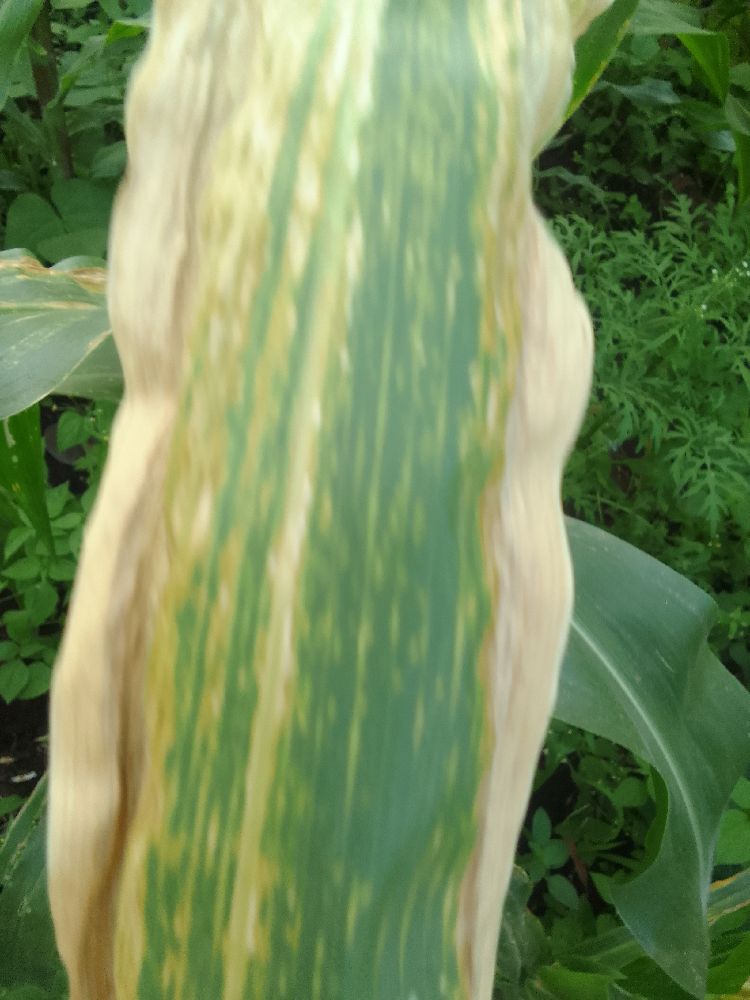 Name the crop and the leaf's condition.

maize, maize lethal necrosis
